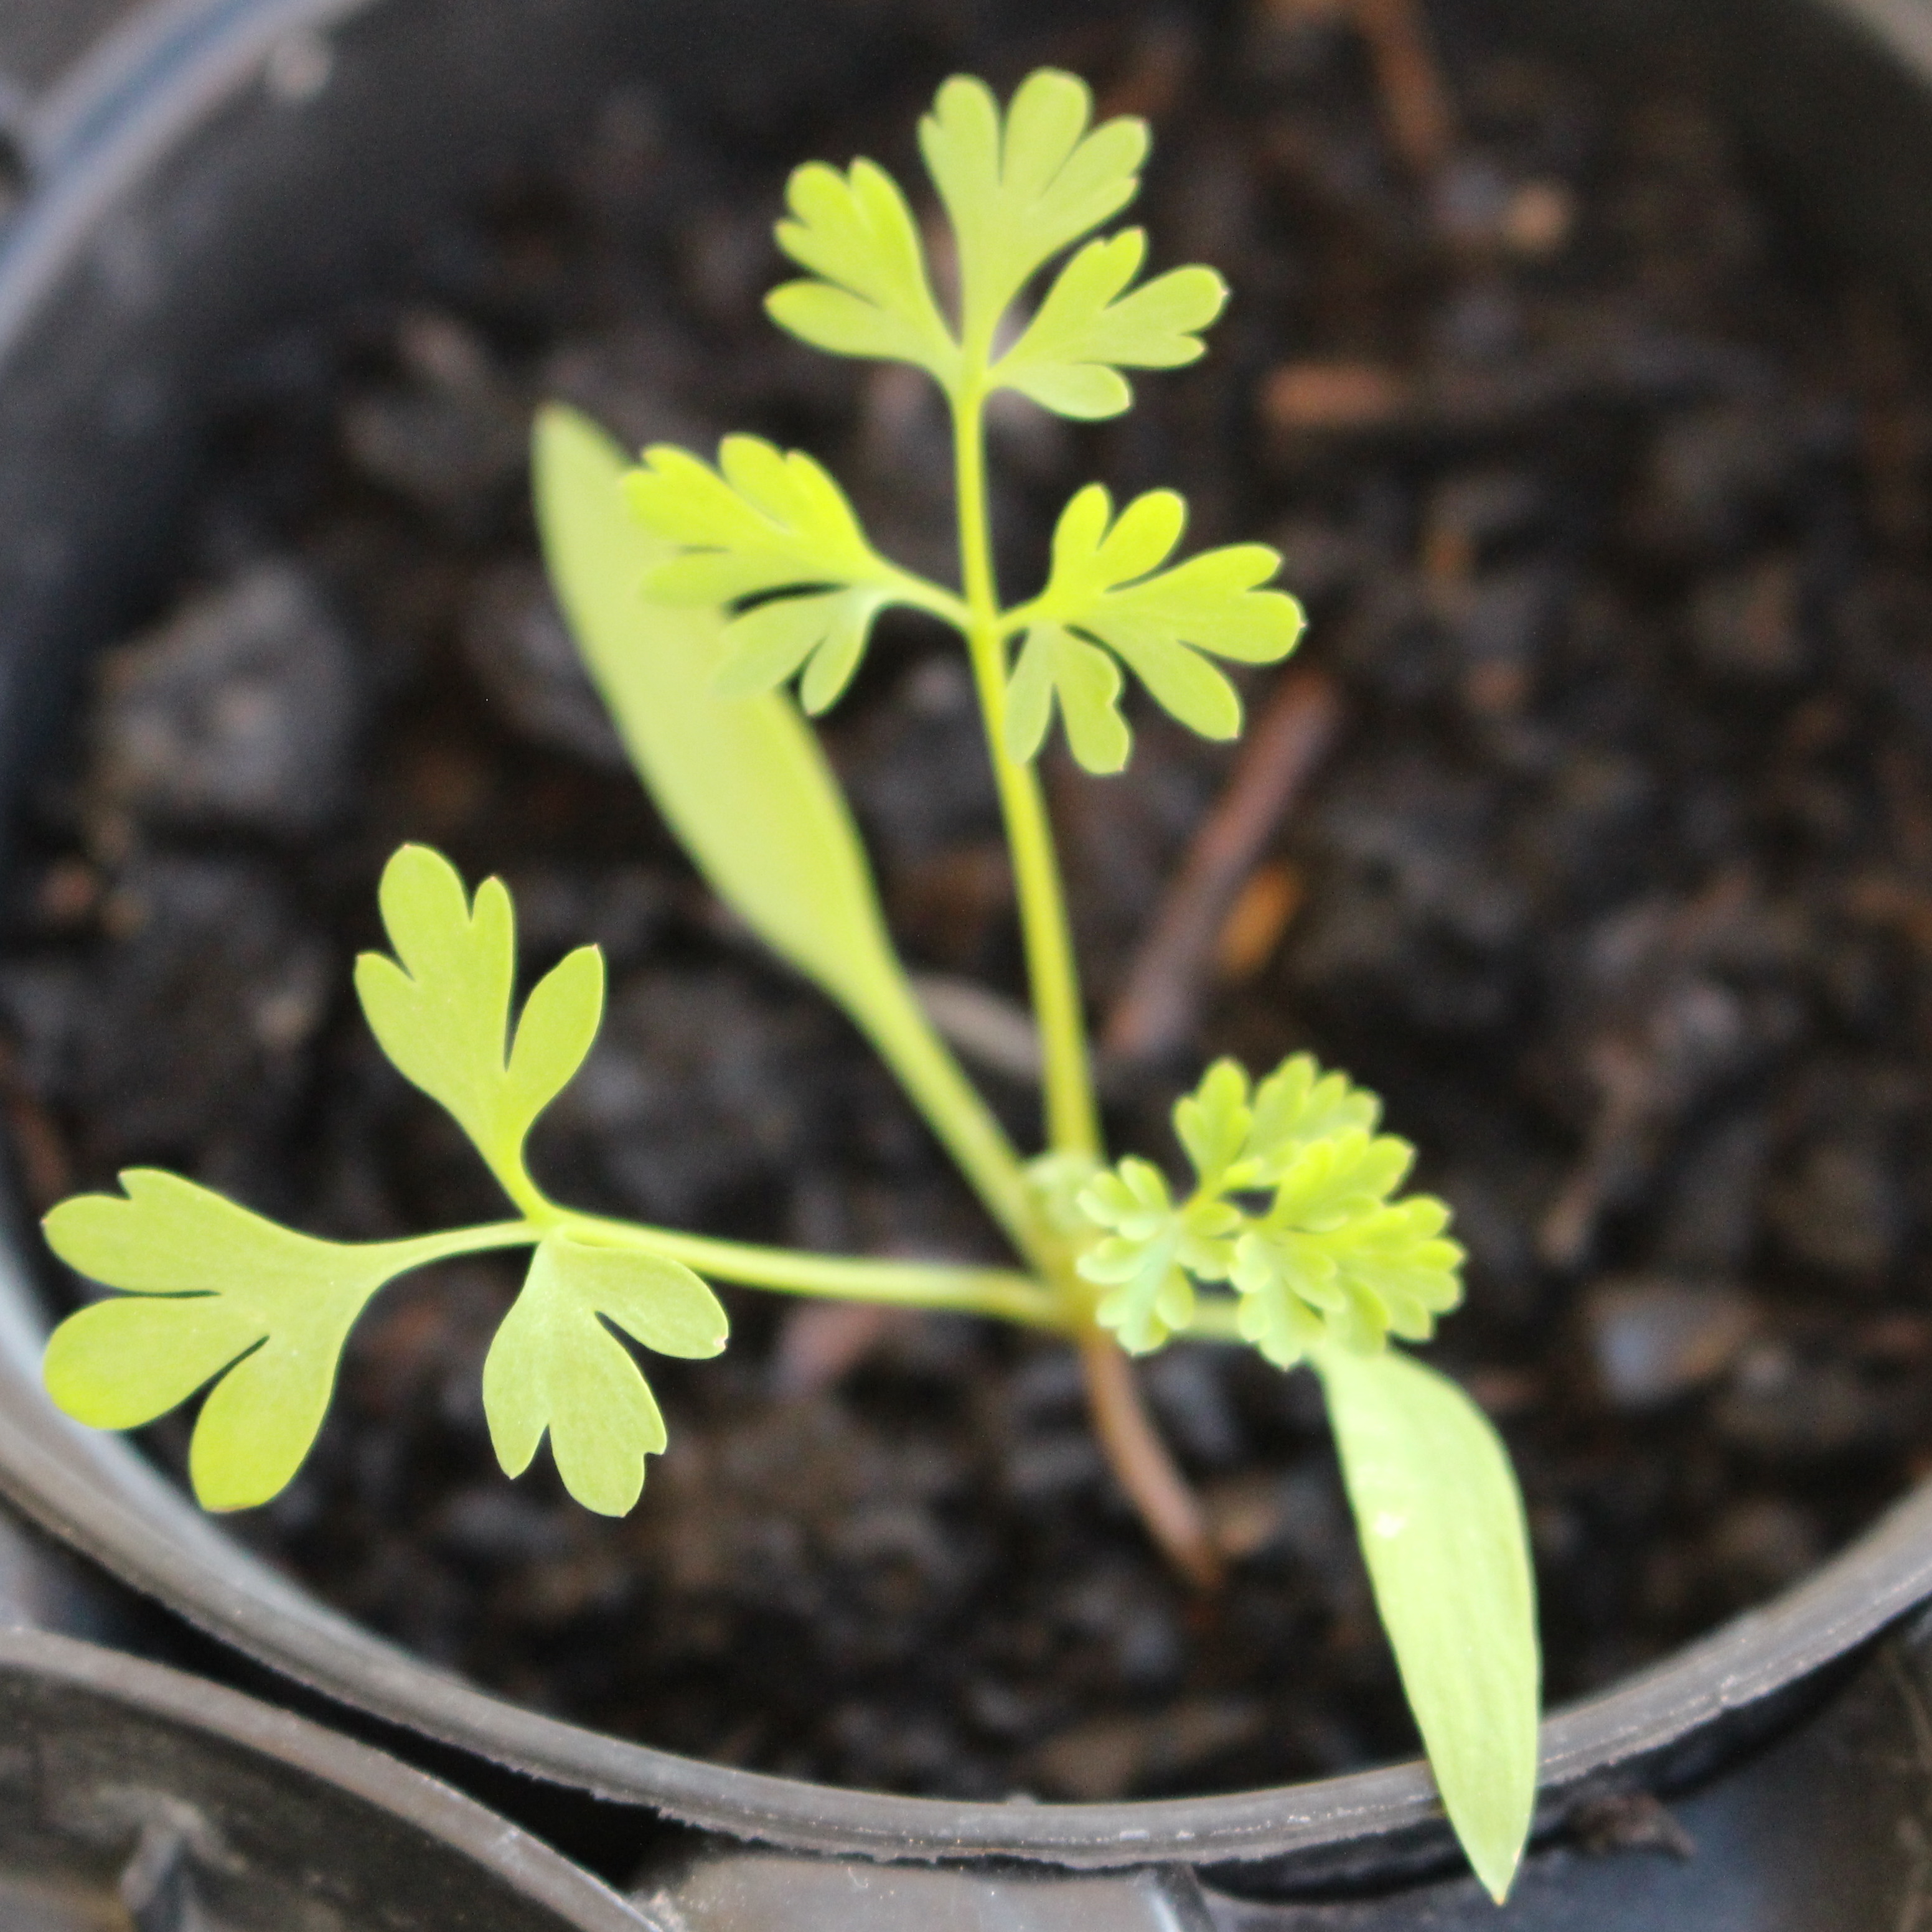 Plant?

Fumaria officinalis
